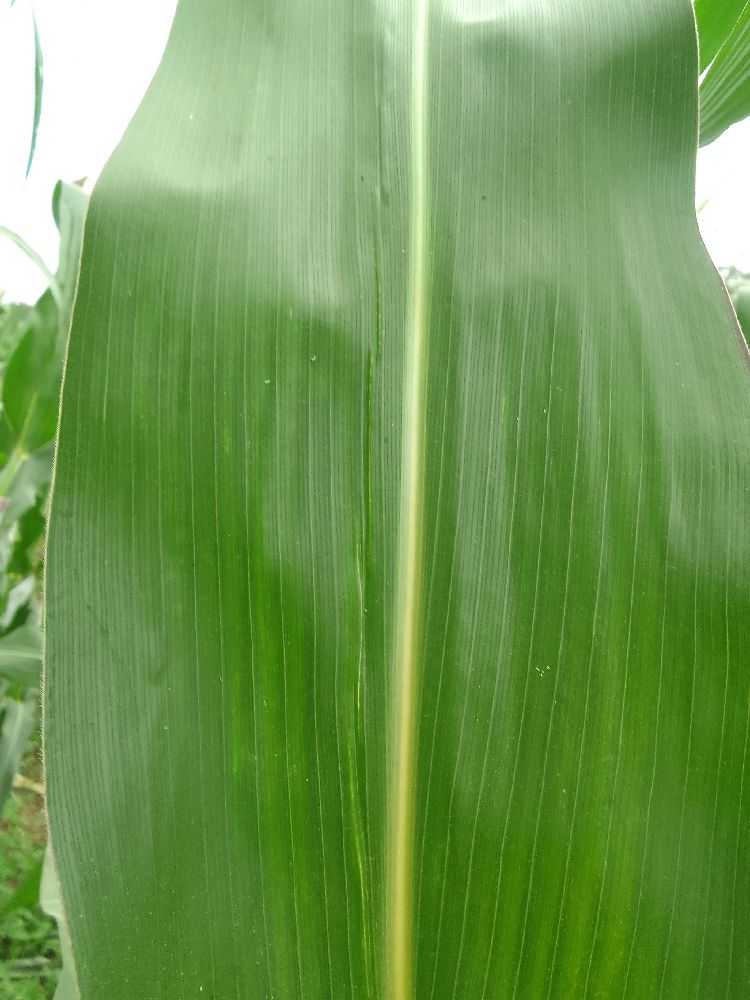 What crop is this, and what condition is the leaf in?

maize, healthy
